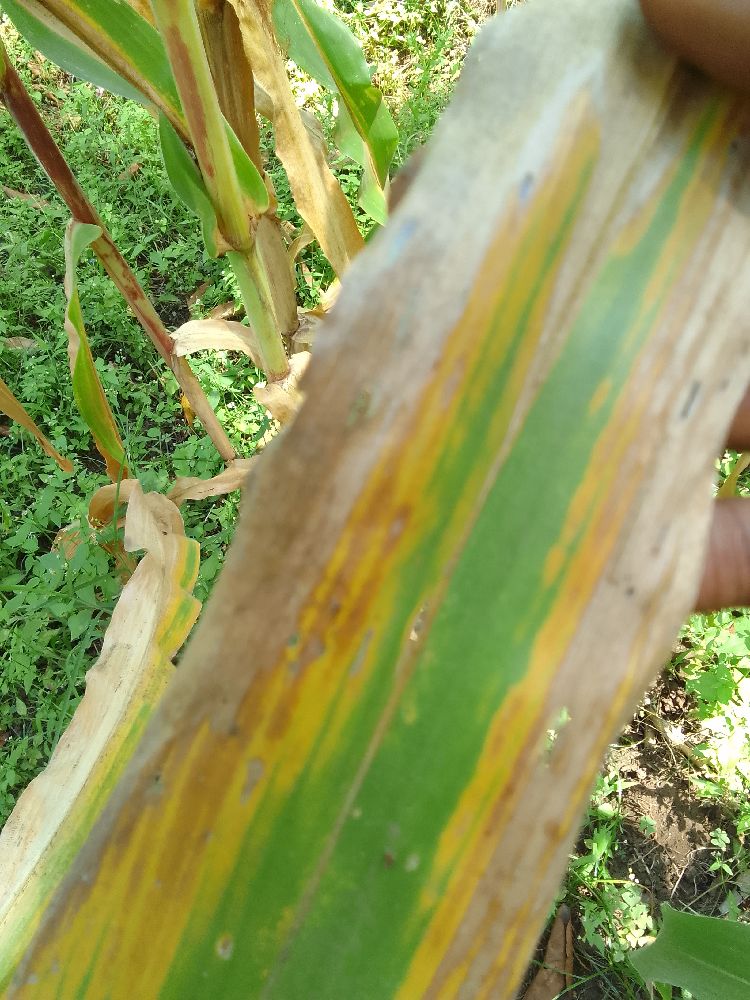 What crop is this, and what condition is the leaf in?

maize, maize lethal necrosis
